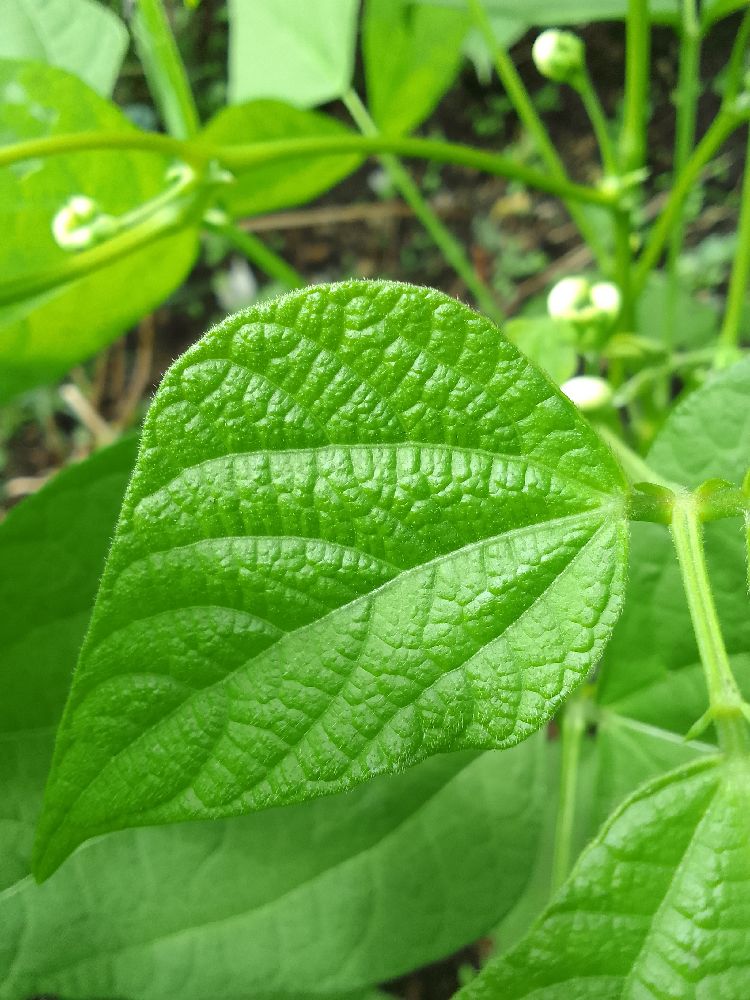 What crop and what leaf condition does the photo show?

common bean, healthy
